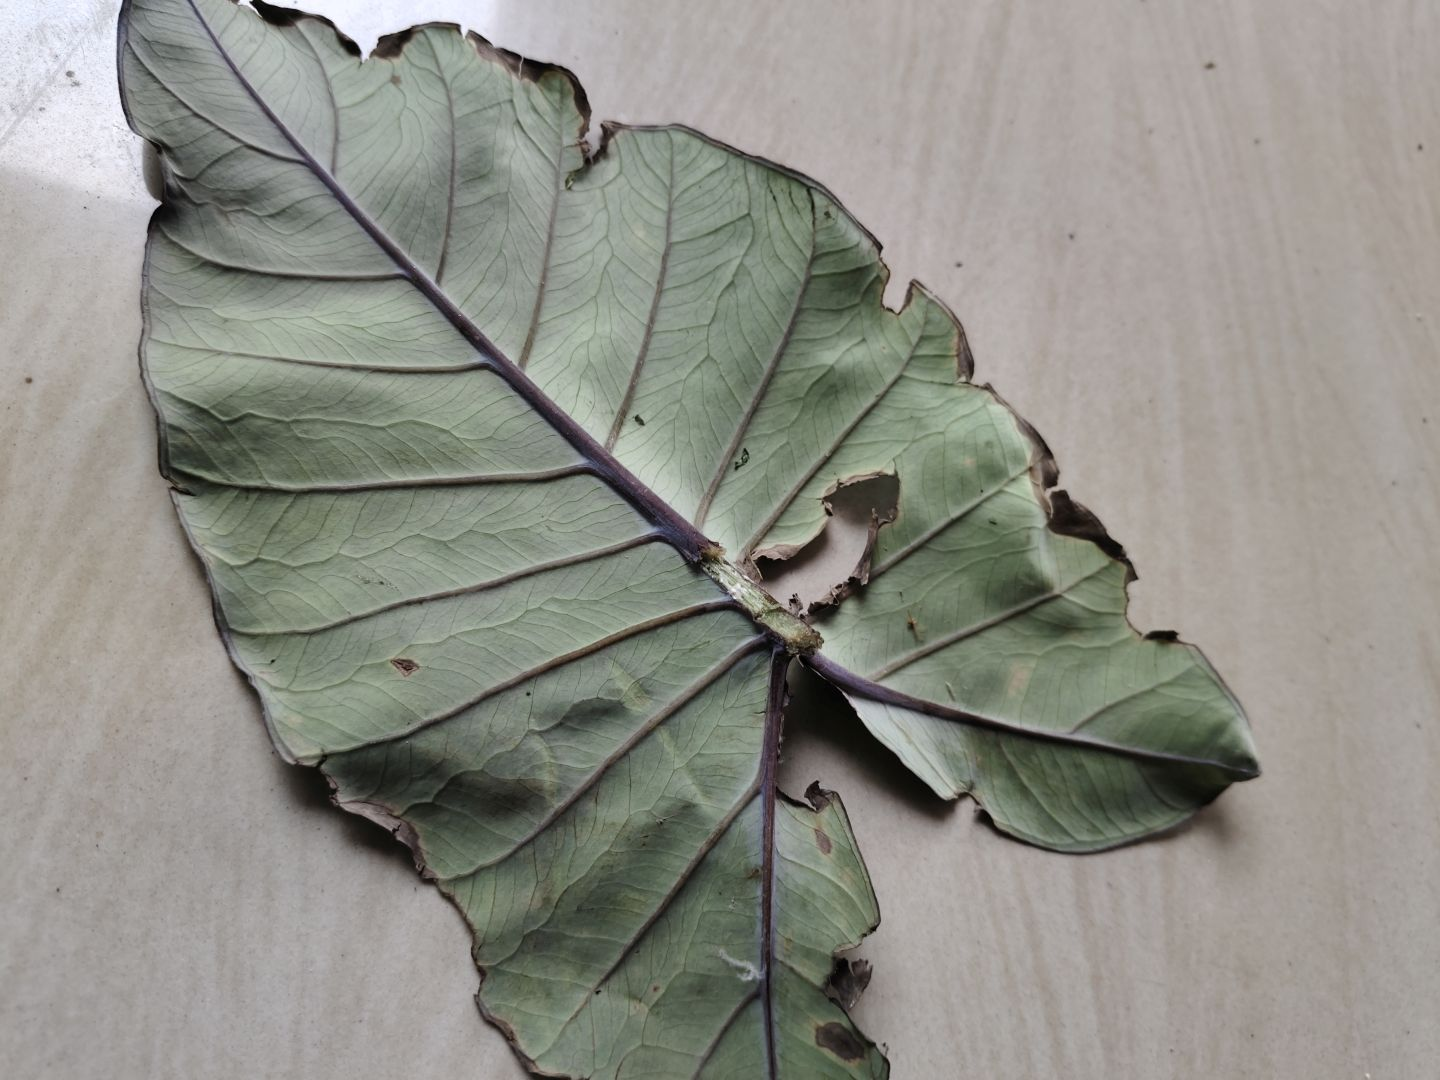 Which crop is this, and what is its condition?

taro, leaf blight
